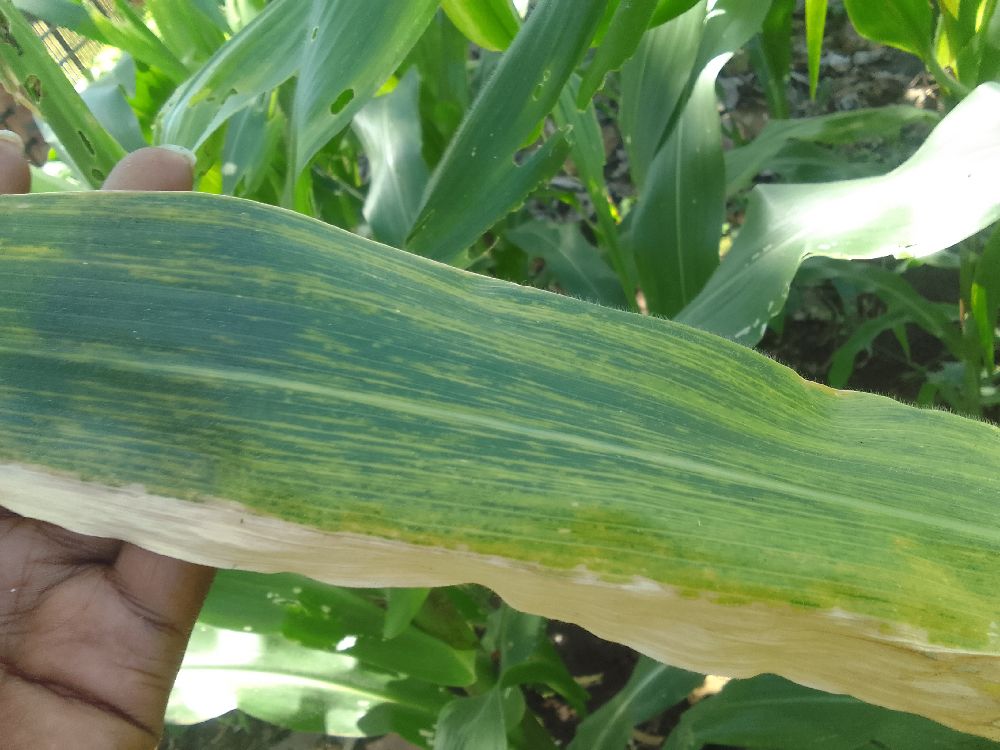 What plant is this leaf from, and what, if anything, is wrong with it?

maize, maize lethal necrosis
